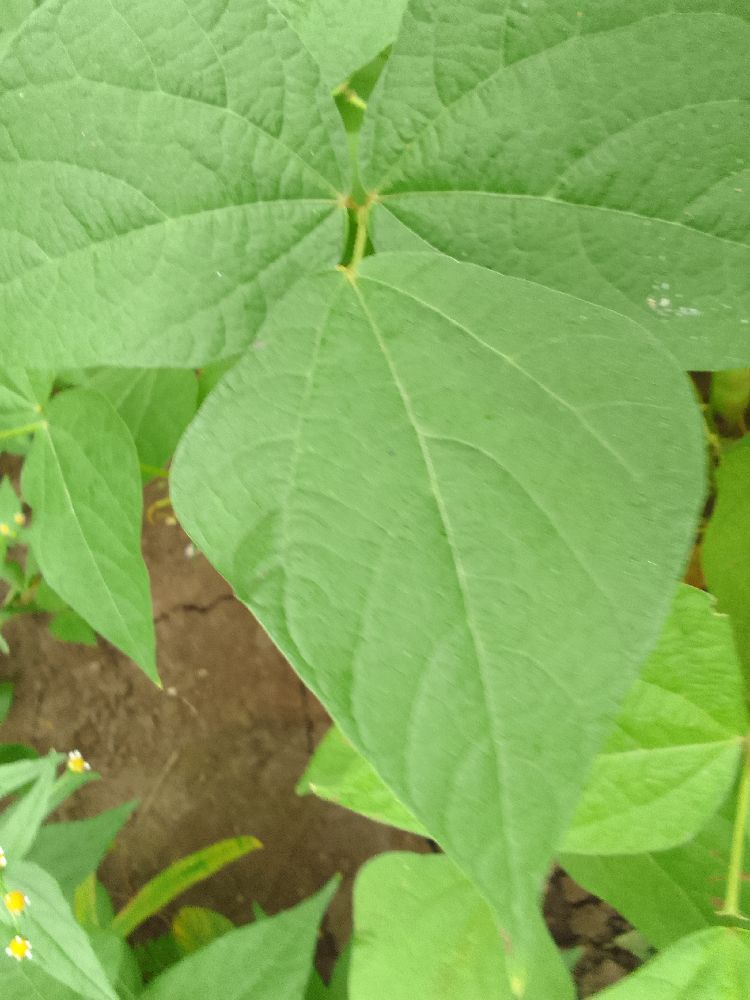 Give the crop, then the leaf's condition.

common bean, healthy
